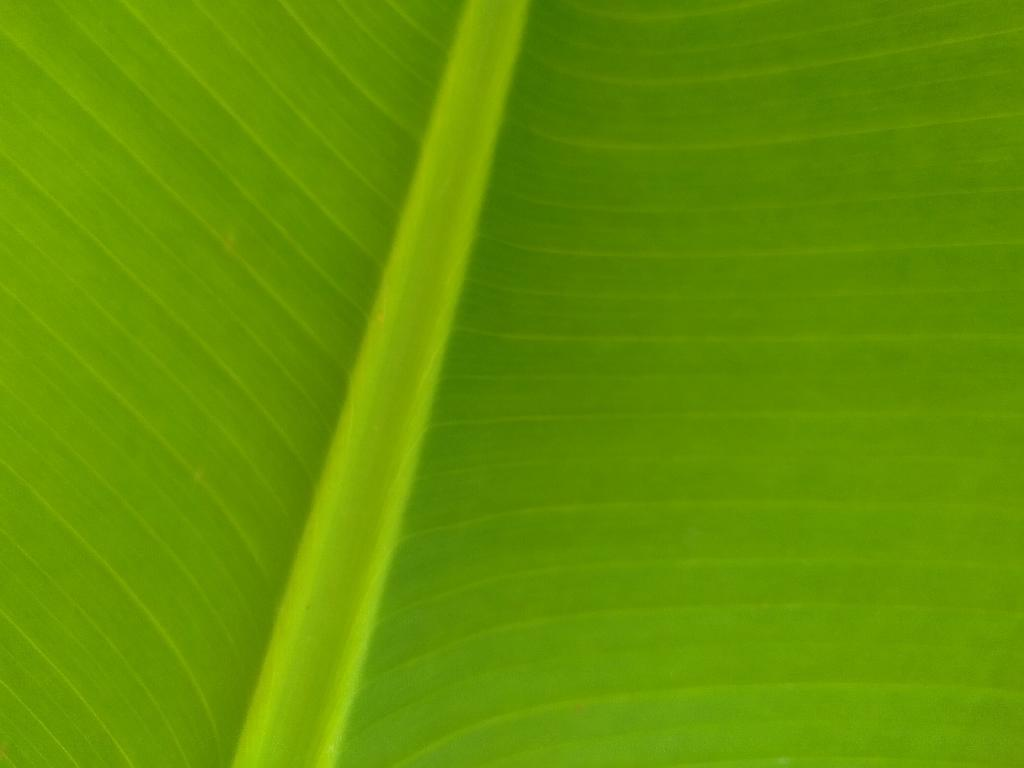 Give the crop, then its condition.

banana, healthy
